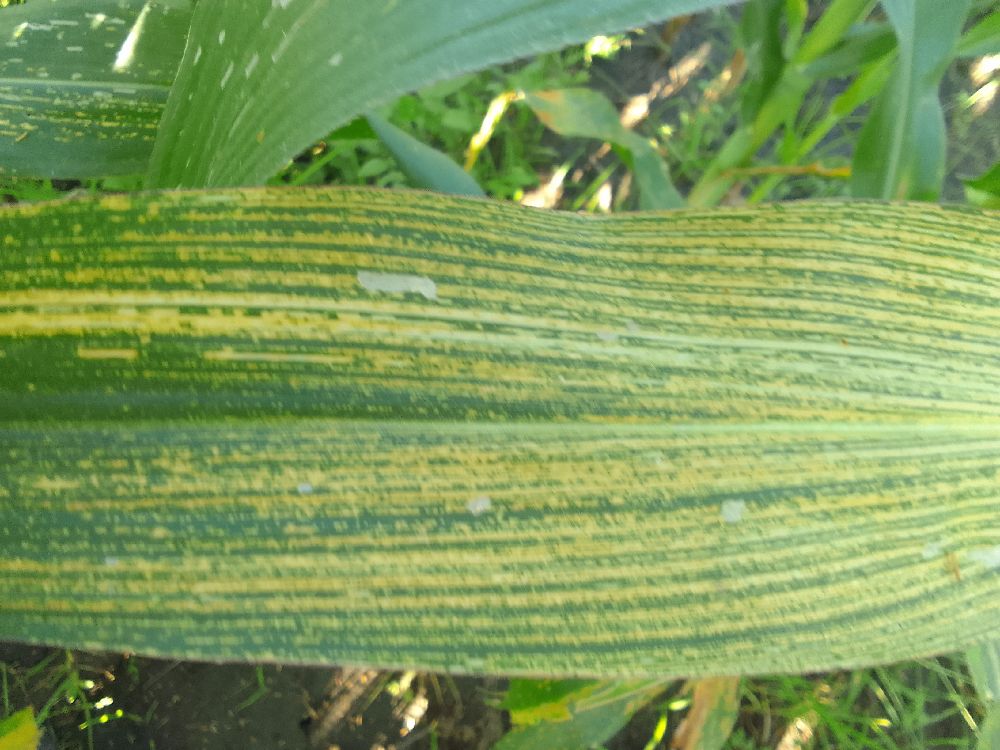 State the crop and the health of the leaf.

maize, maize streak virus
